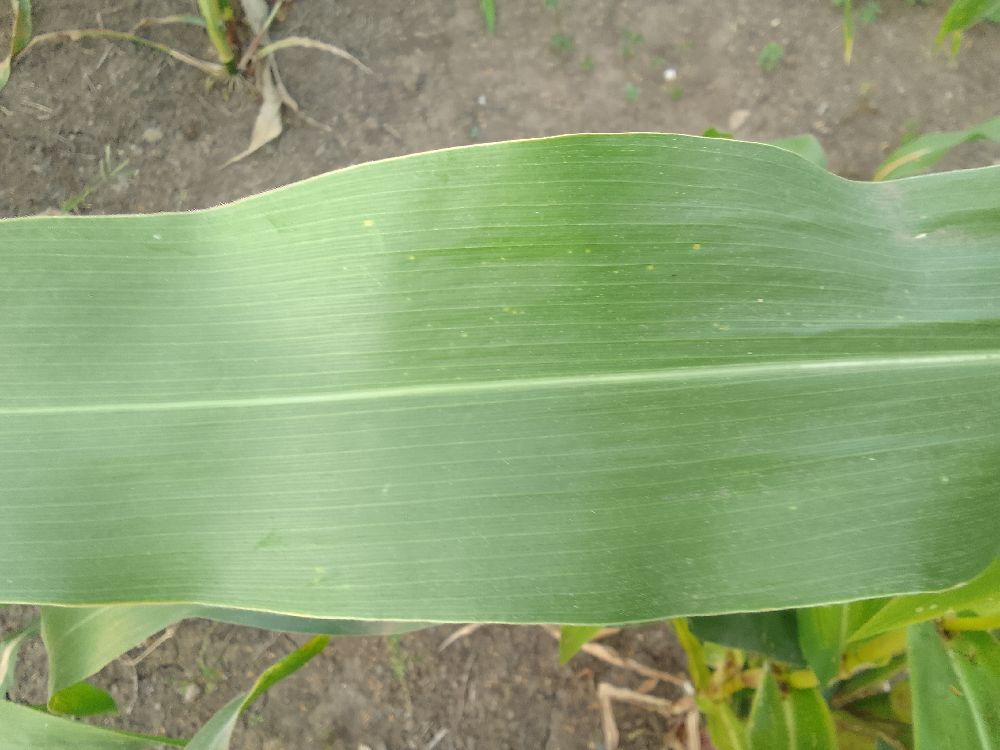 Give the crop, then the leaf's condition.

maize, healthy
